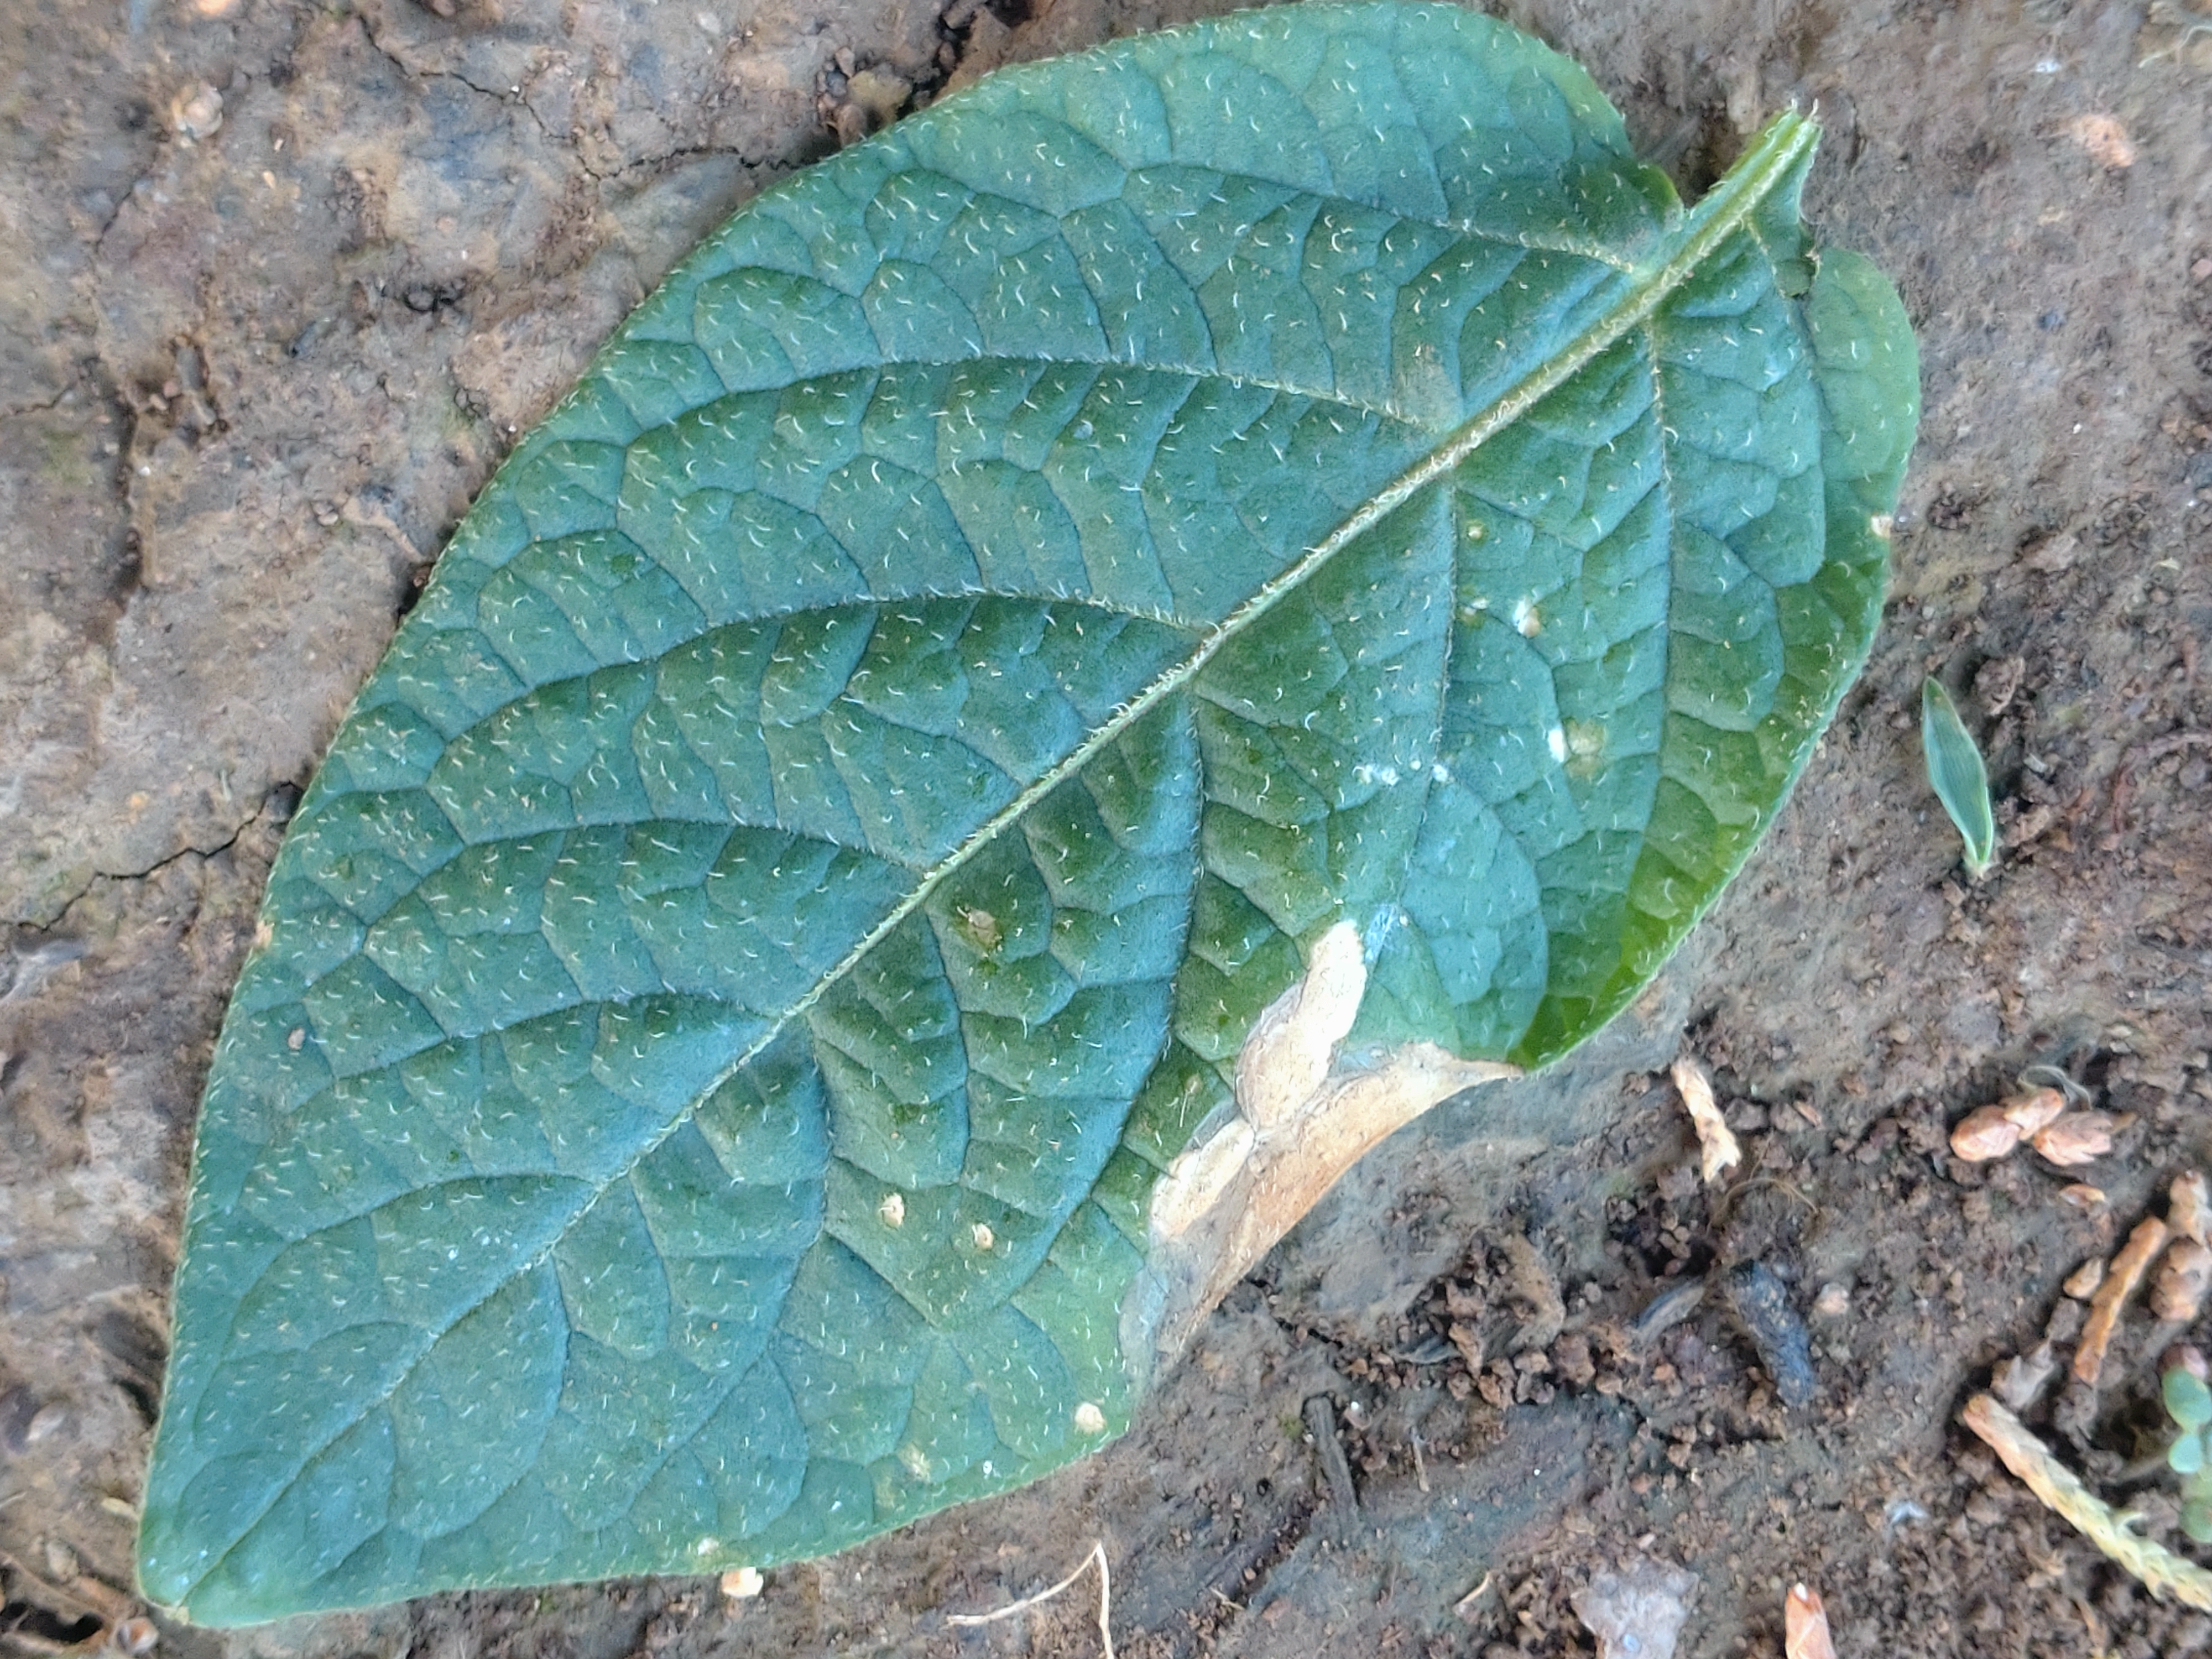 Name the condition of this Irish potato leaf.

early blight
